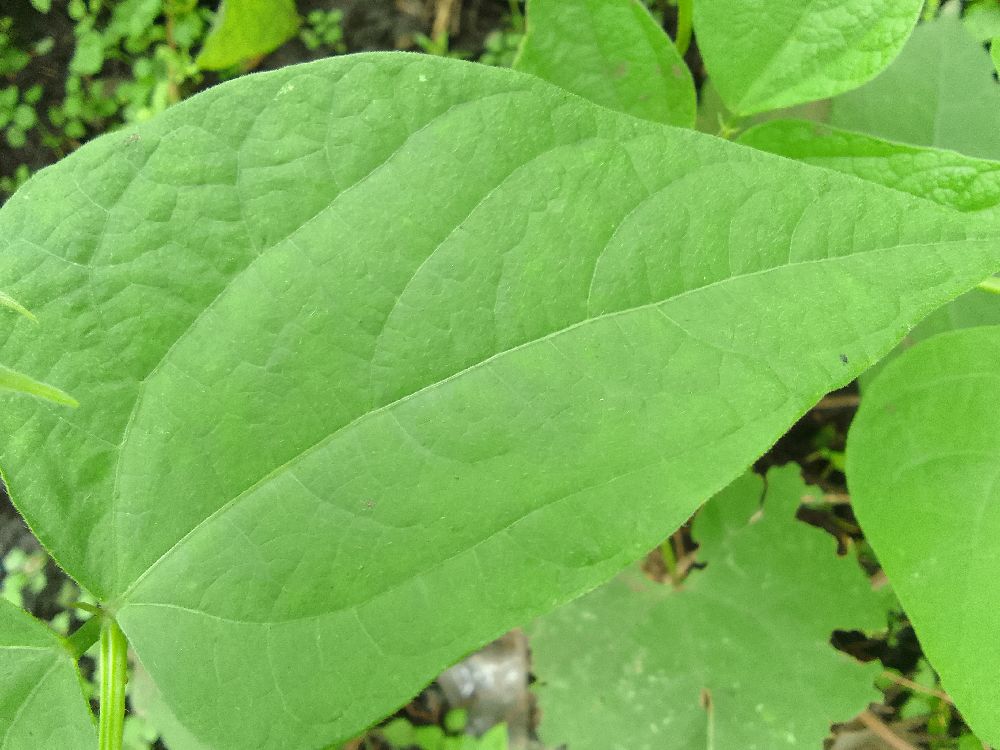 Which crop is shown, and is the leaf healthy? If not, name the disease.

common bean, healthy
